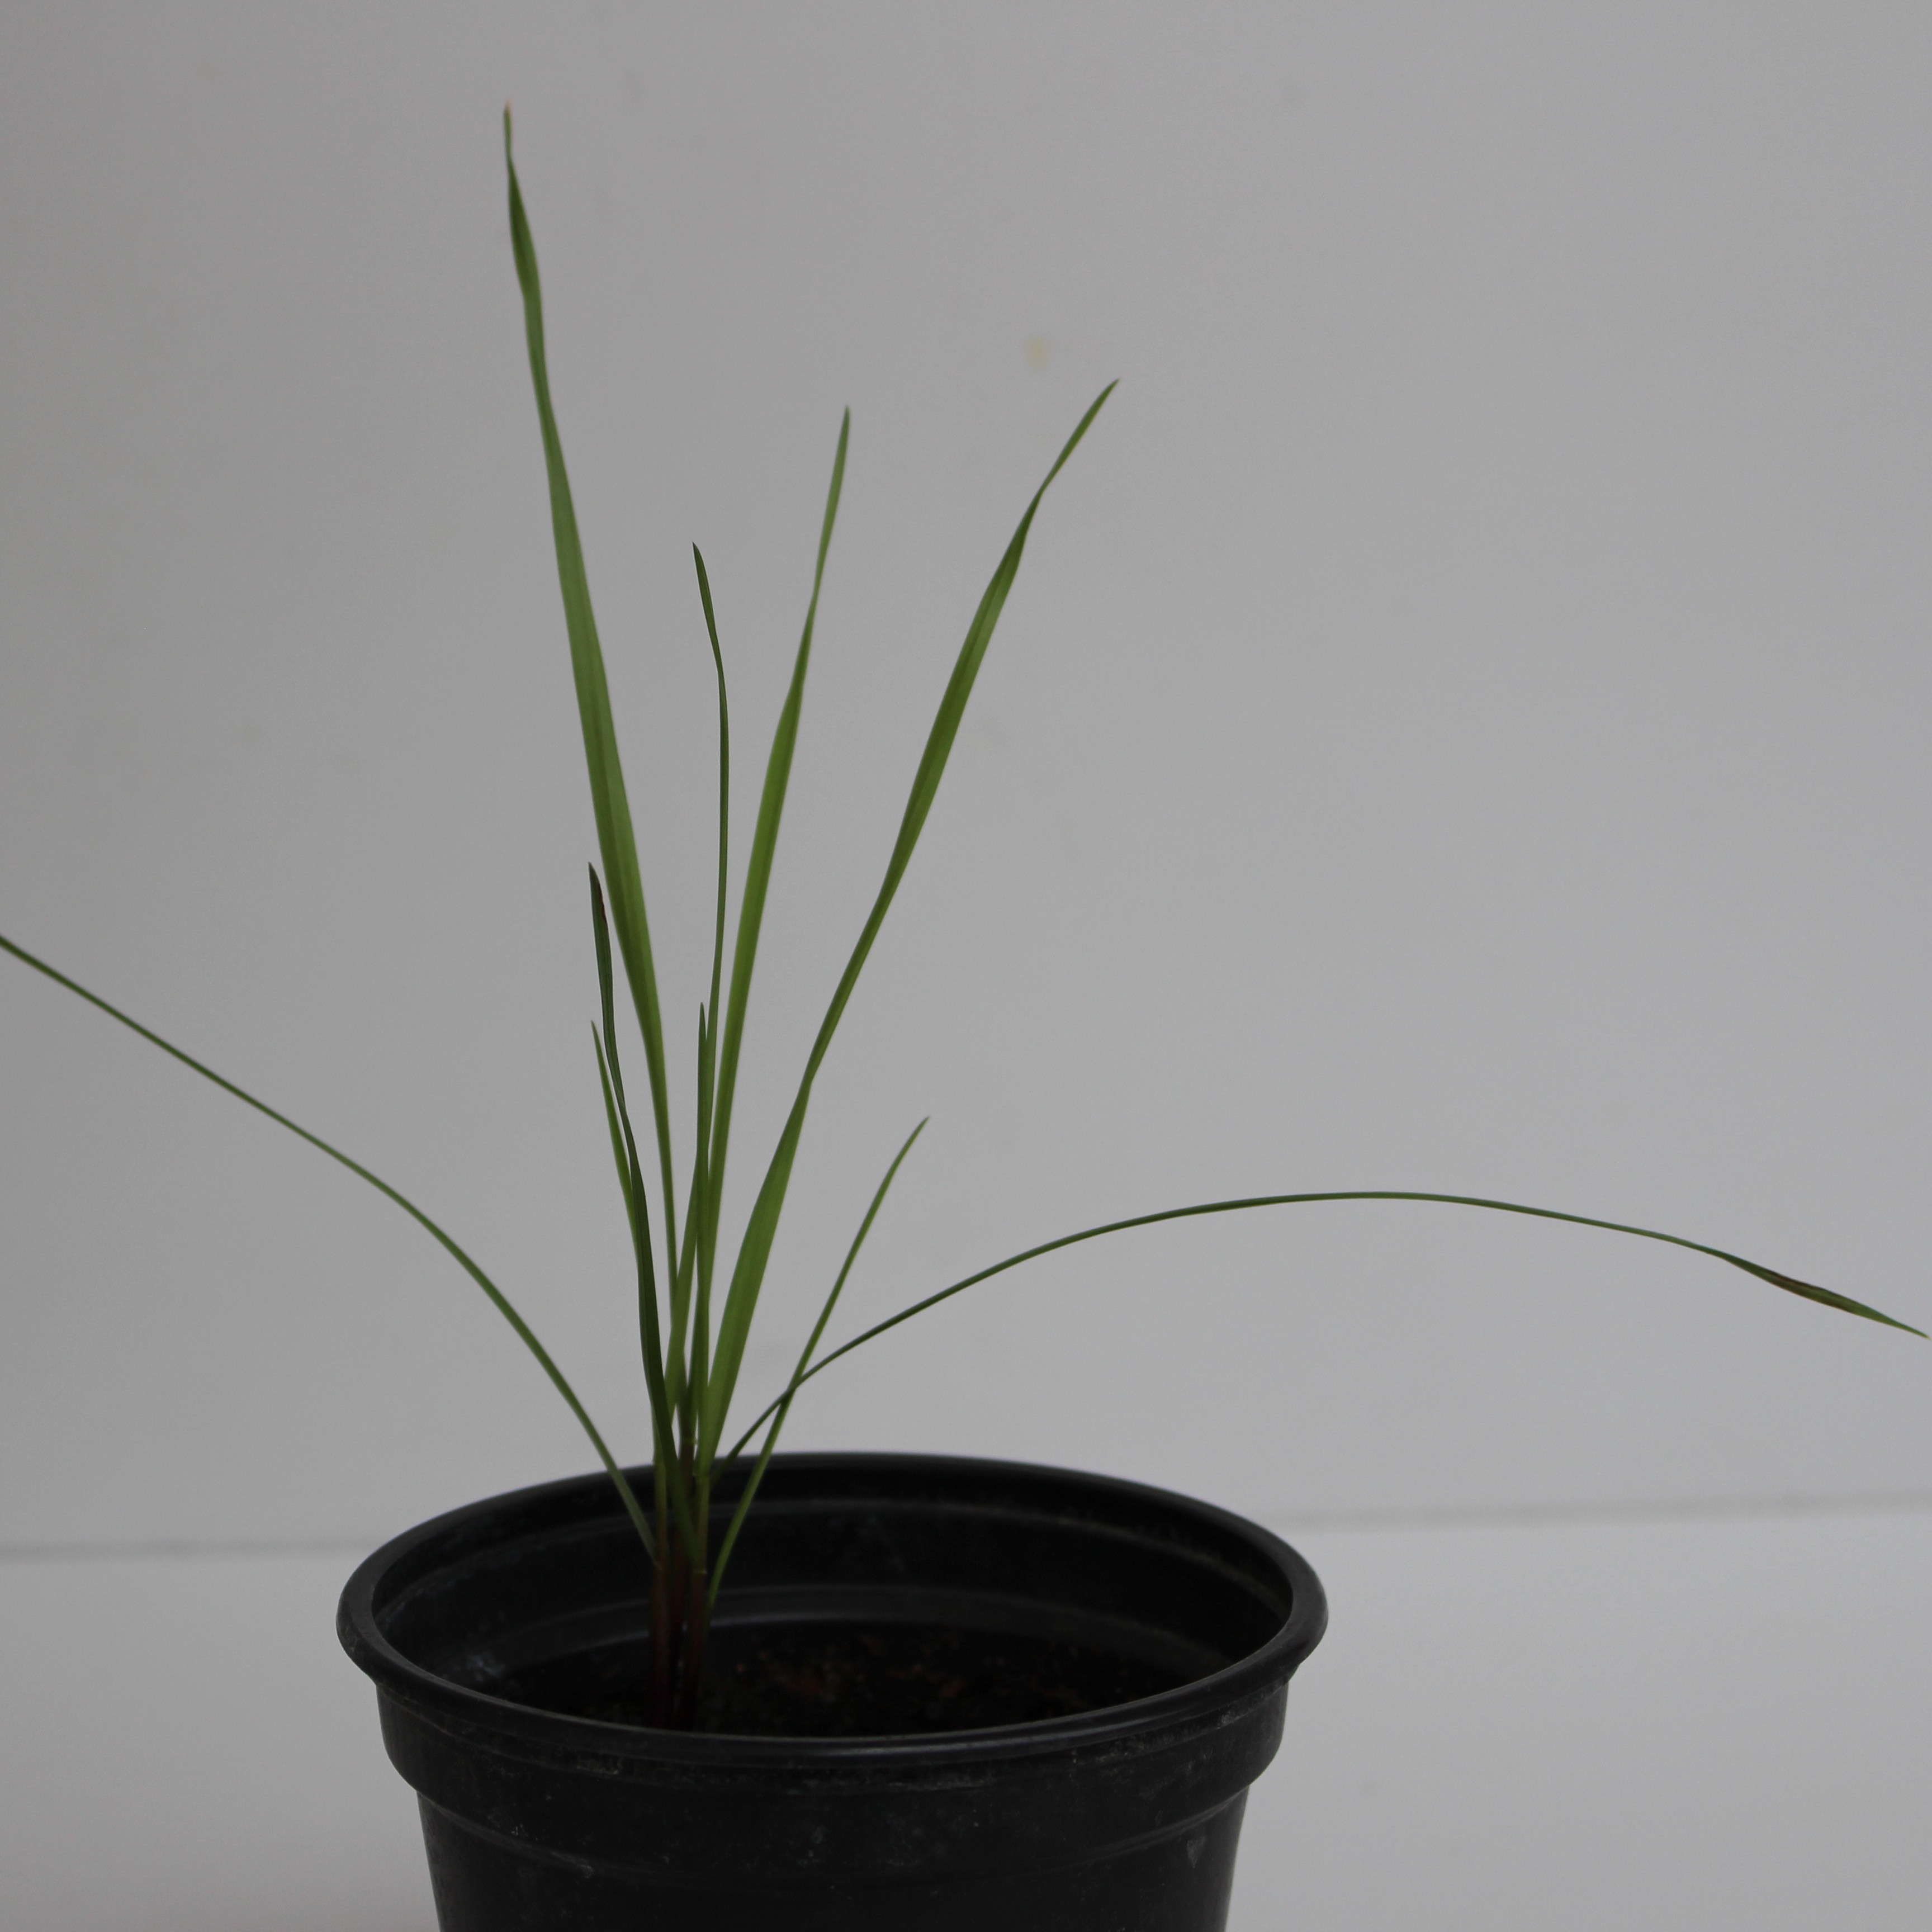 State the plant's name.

Lolium multiflorum
